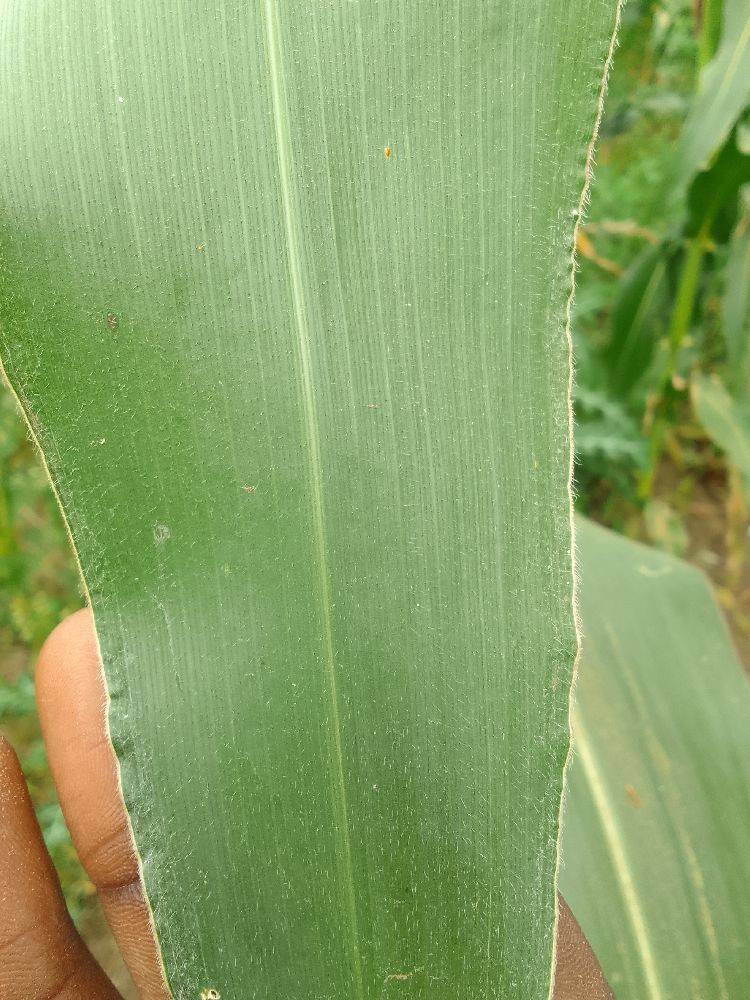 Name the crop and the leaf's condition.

maize, healthy
